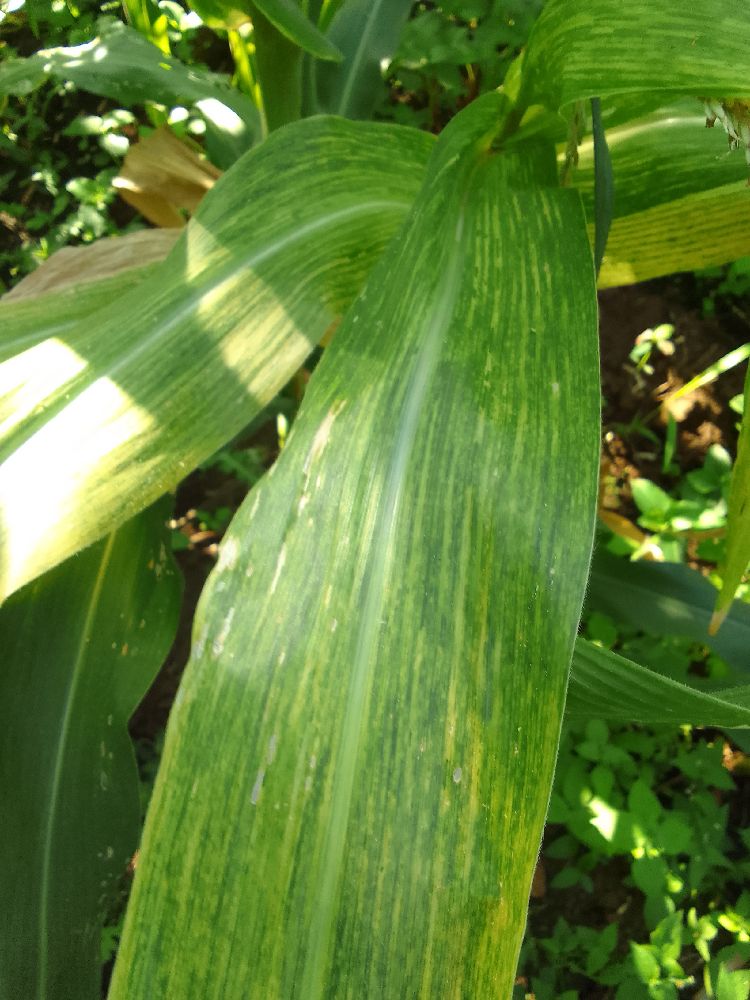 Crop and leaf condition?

maize, maize lethal necrosis
